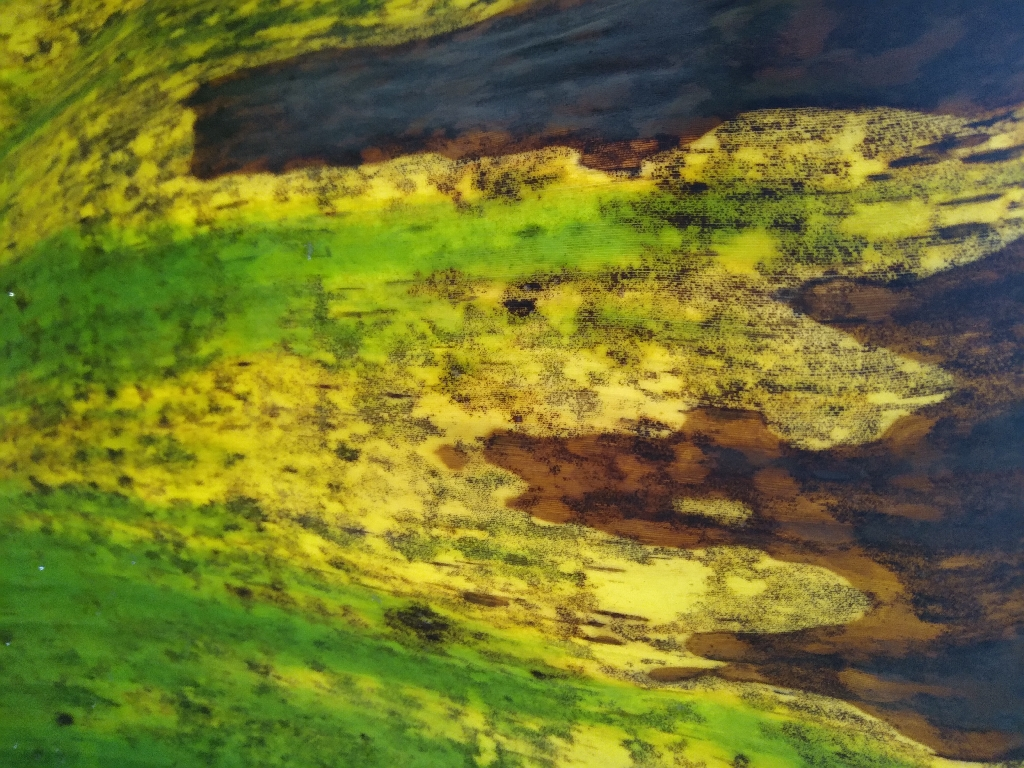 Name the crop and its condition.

banana, black sigatoka
